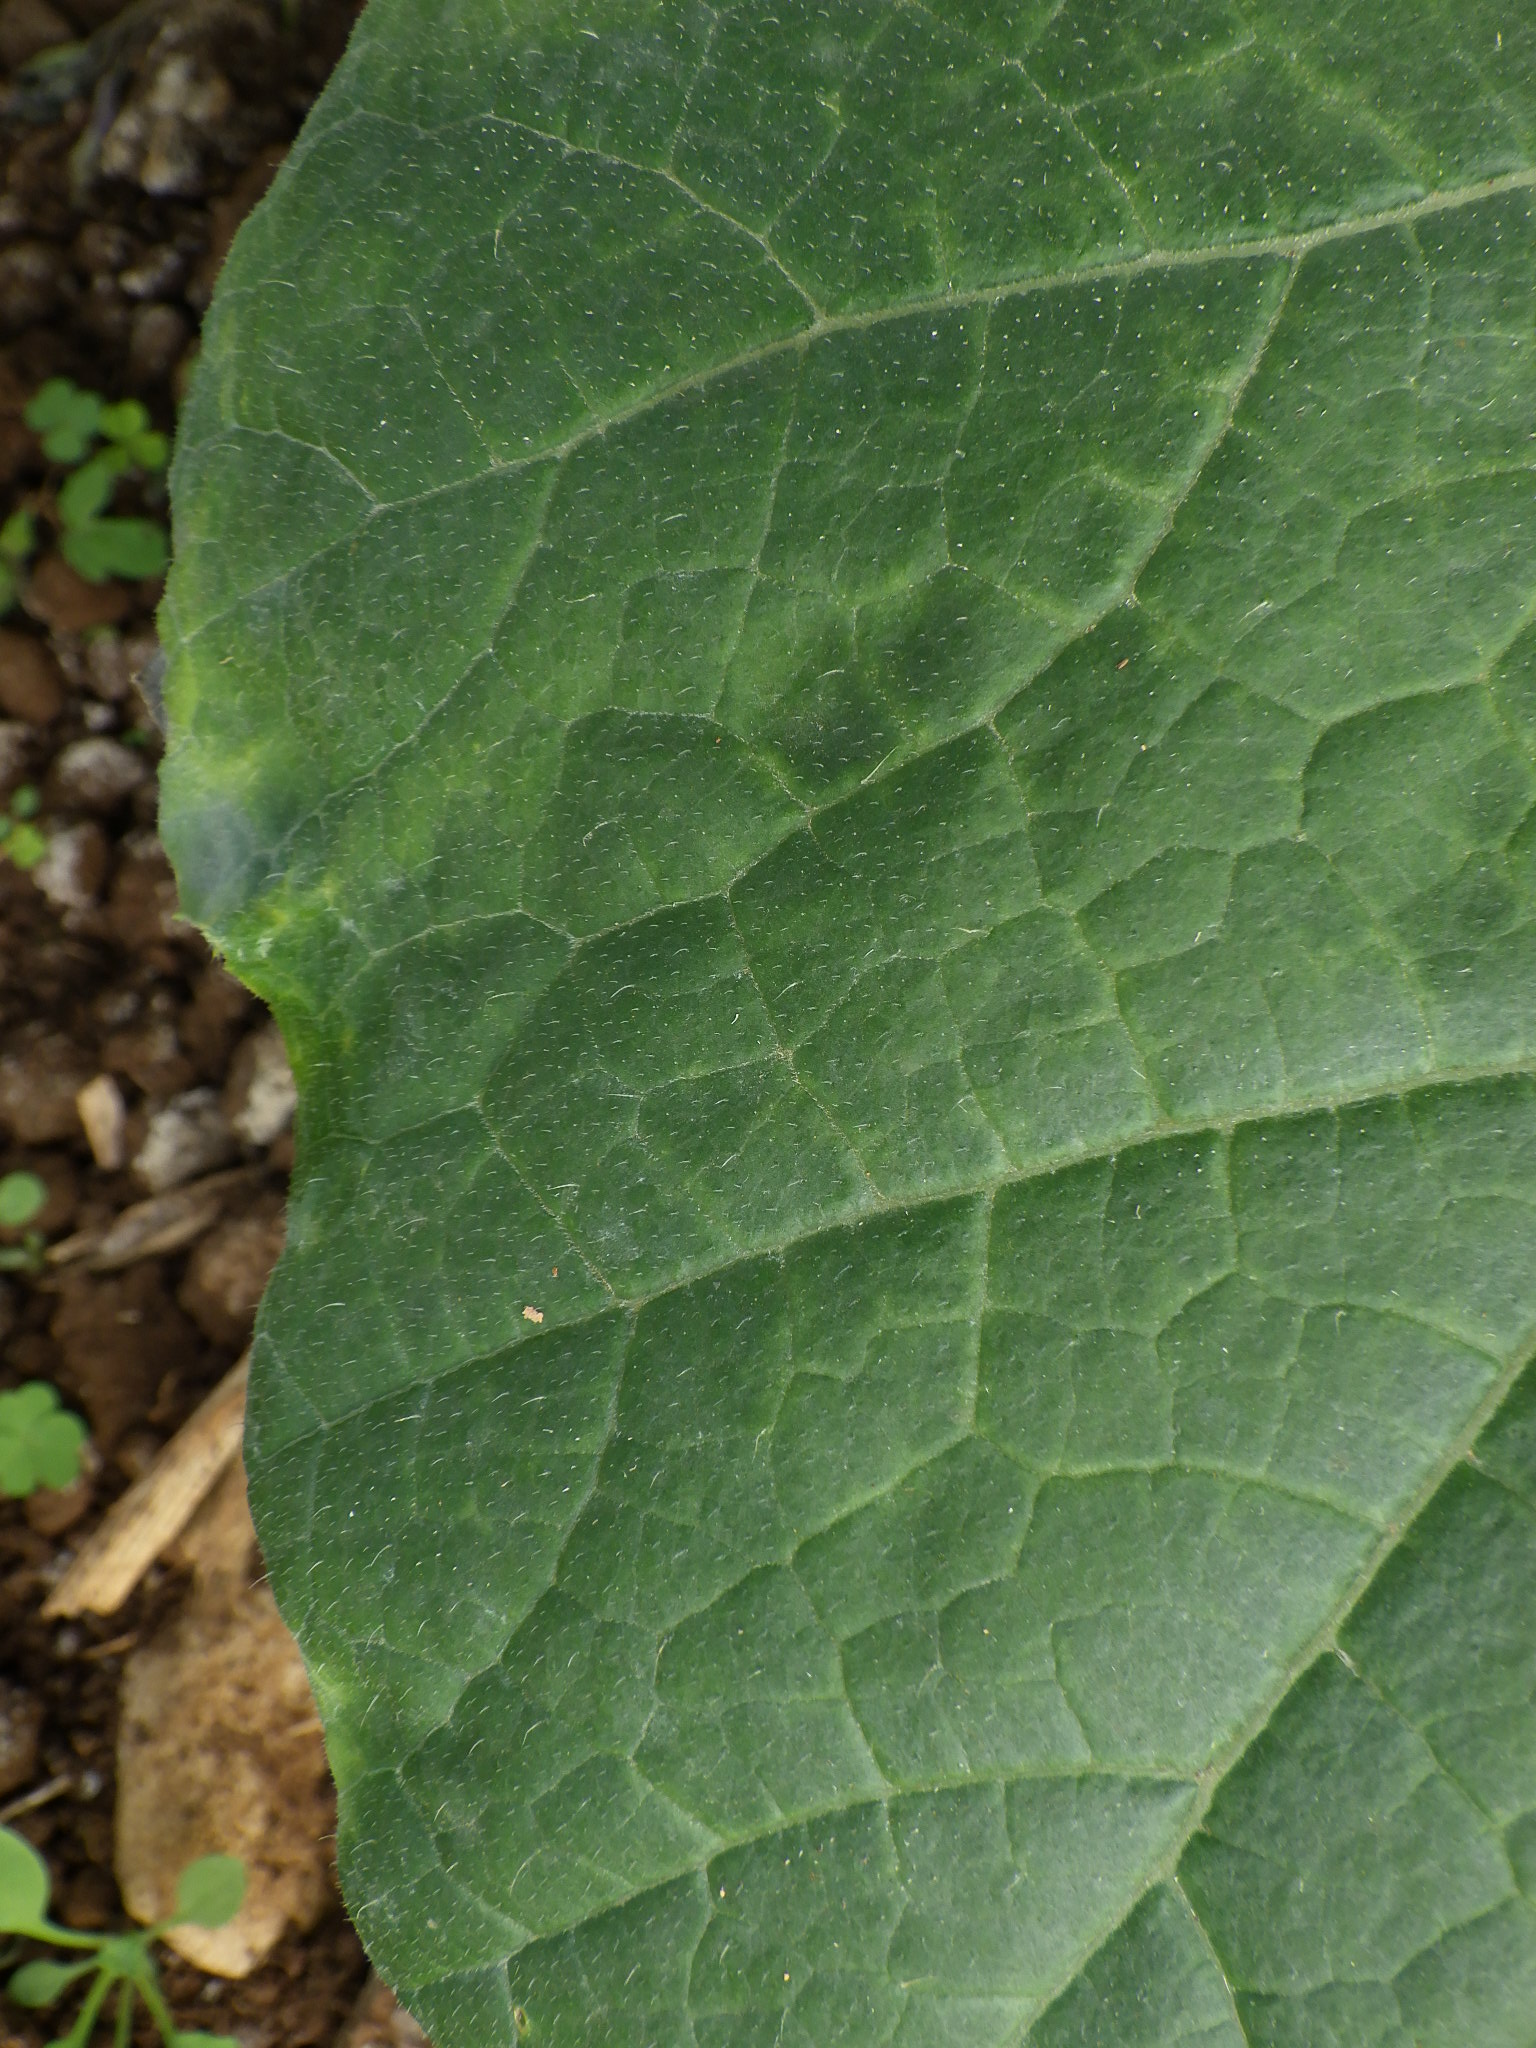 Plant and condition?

zucchini, healthy
